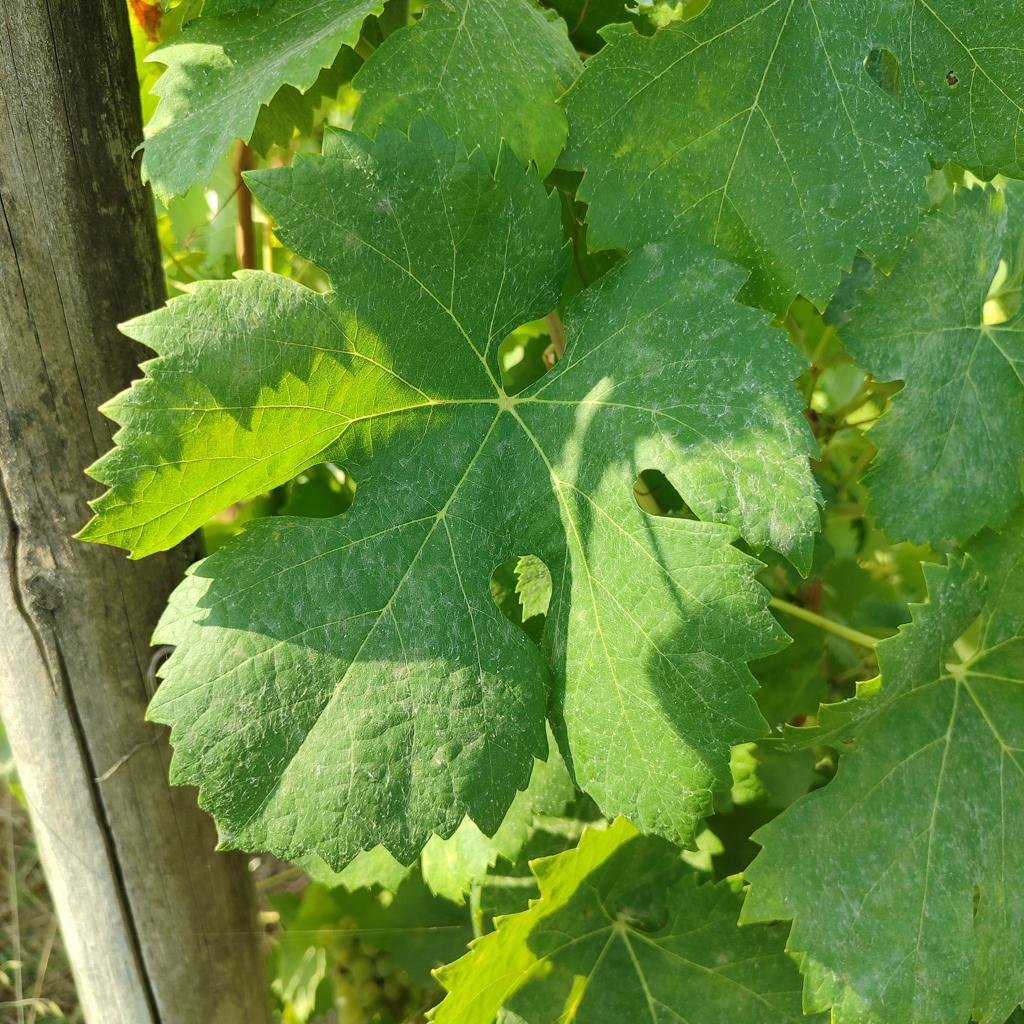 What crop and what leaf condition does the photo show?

grapevine, healthy
